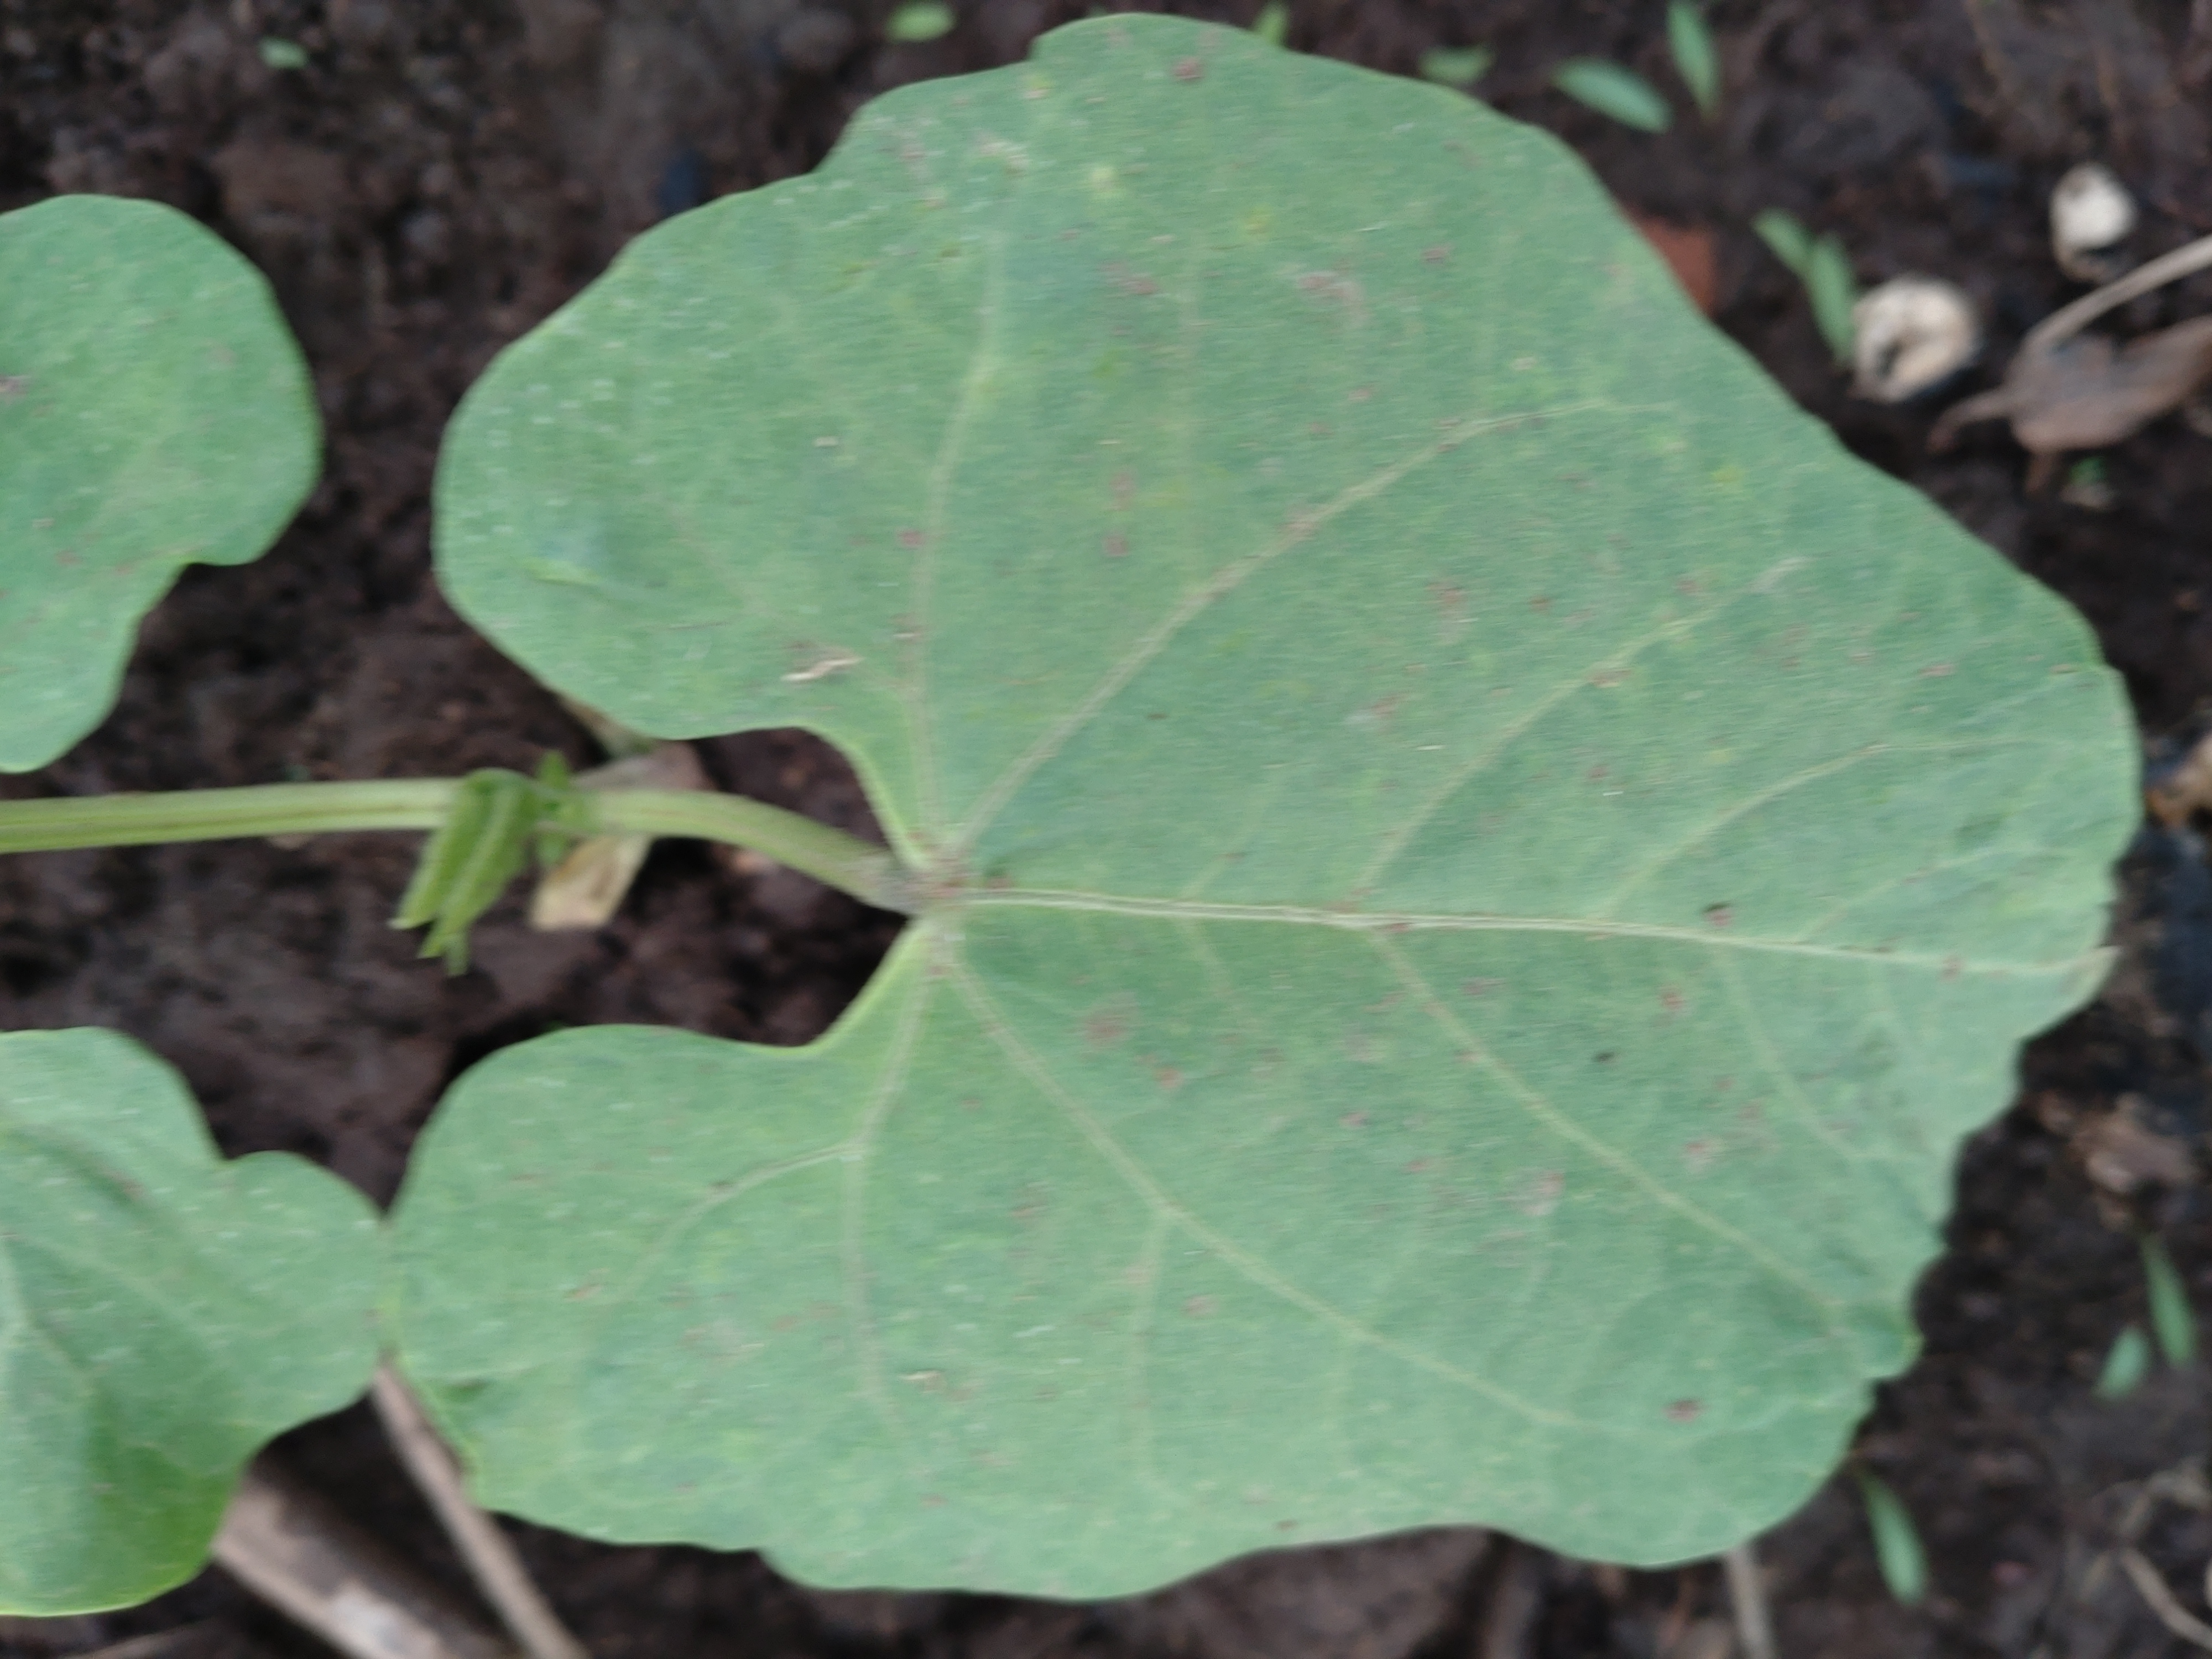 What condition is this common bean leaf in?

healthy
